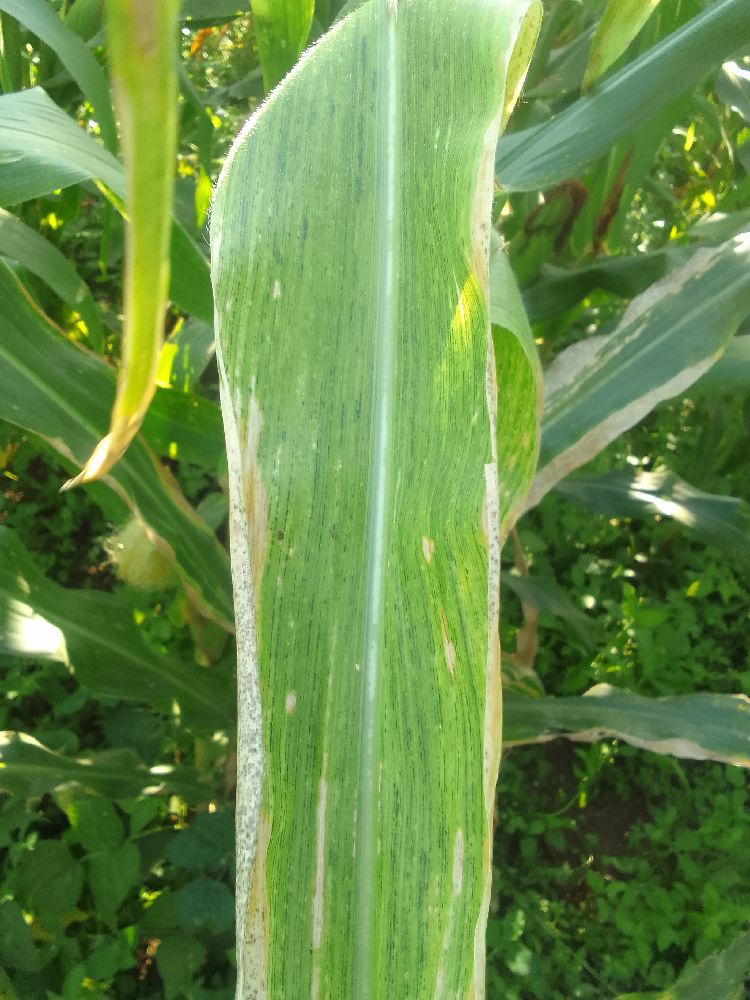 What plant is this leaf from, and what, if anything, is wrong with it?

maize, maize lethal necrosis
